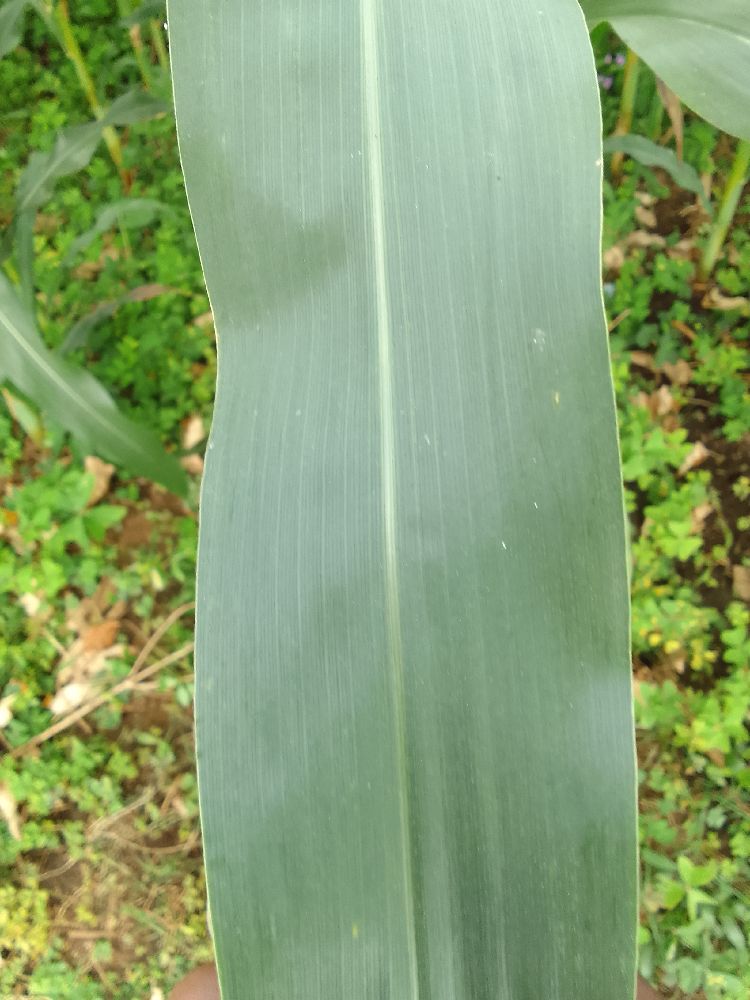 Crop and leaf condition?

maize, healthy
